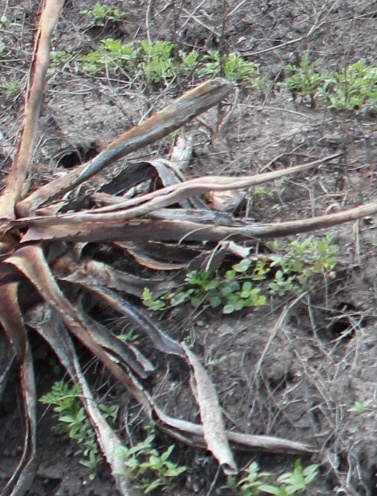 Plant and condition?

agave, sick
